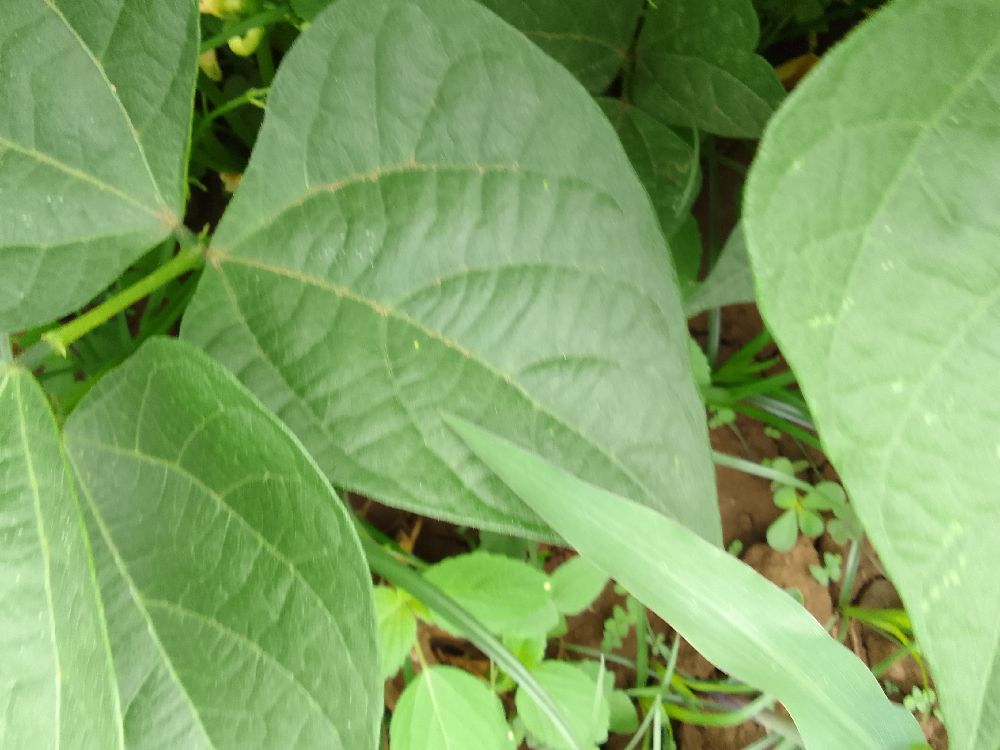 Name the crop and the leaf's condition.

common bean, healthy
